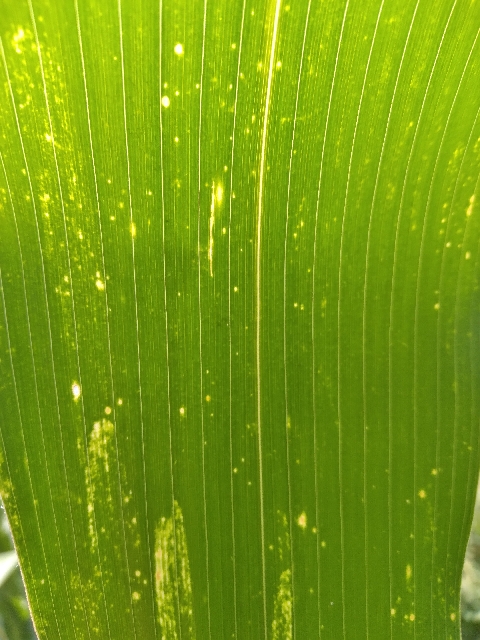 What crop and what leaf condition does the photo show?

maize, maize lethal necrosis
